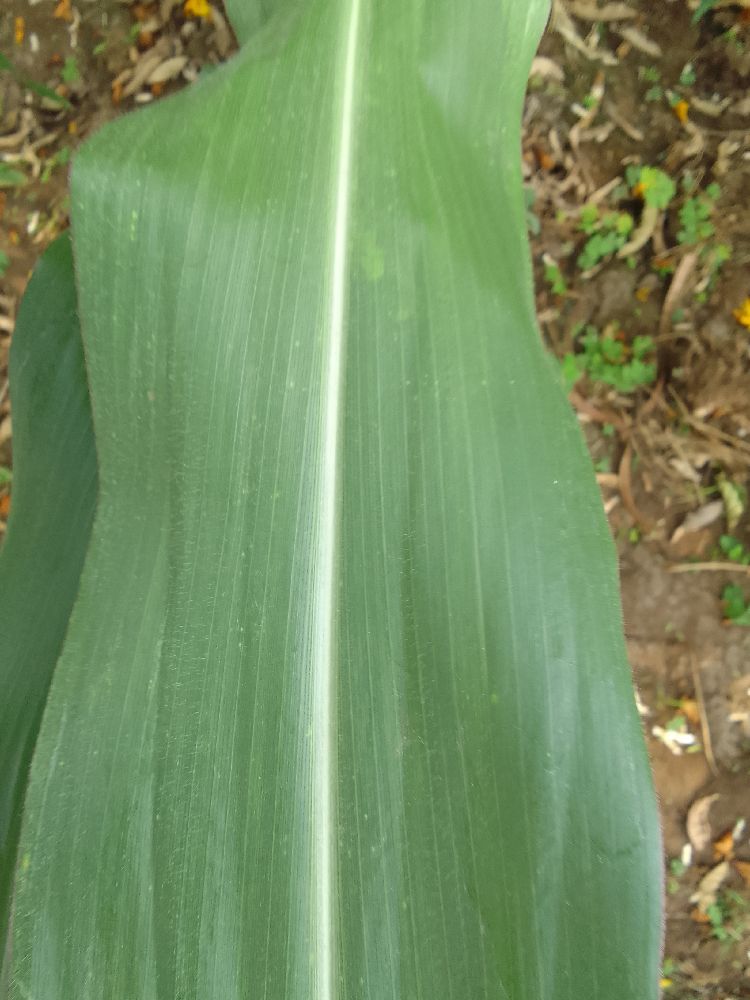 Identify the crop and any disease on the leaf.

maize, healthy
